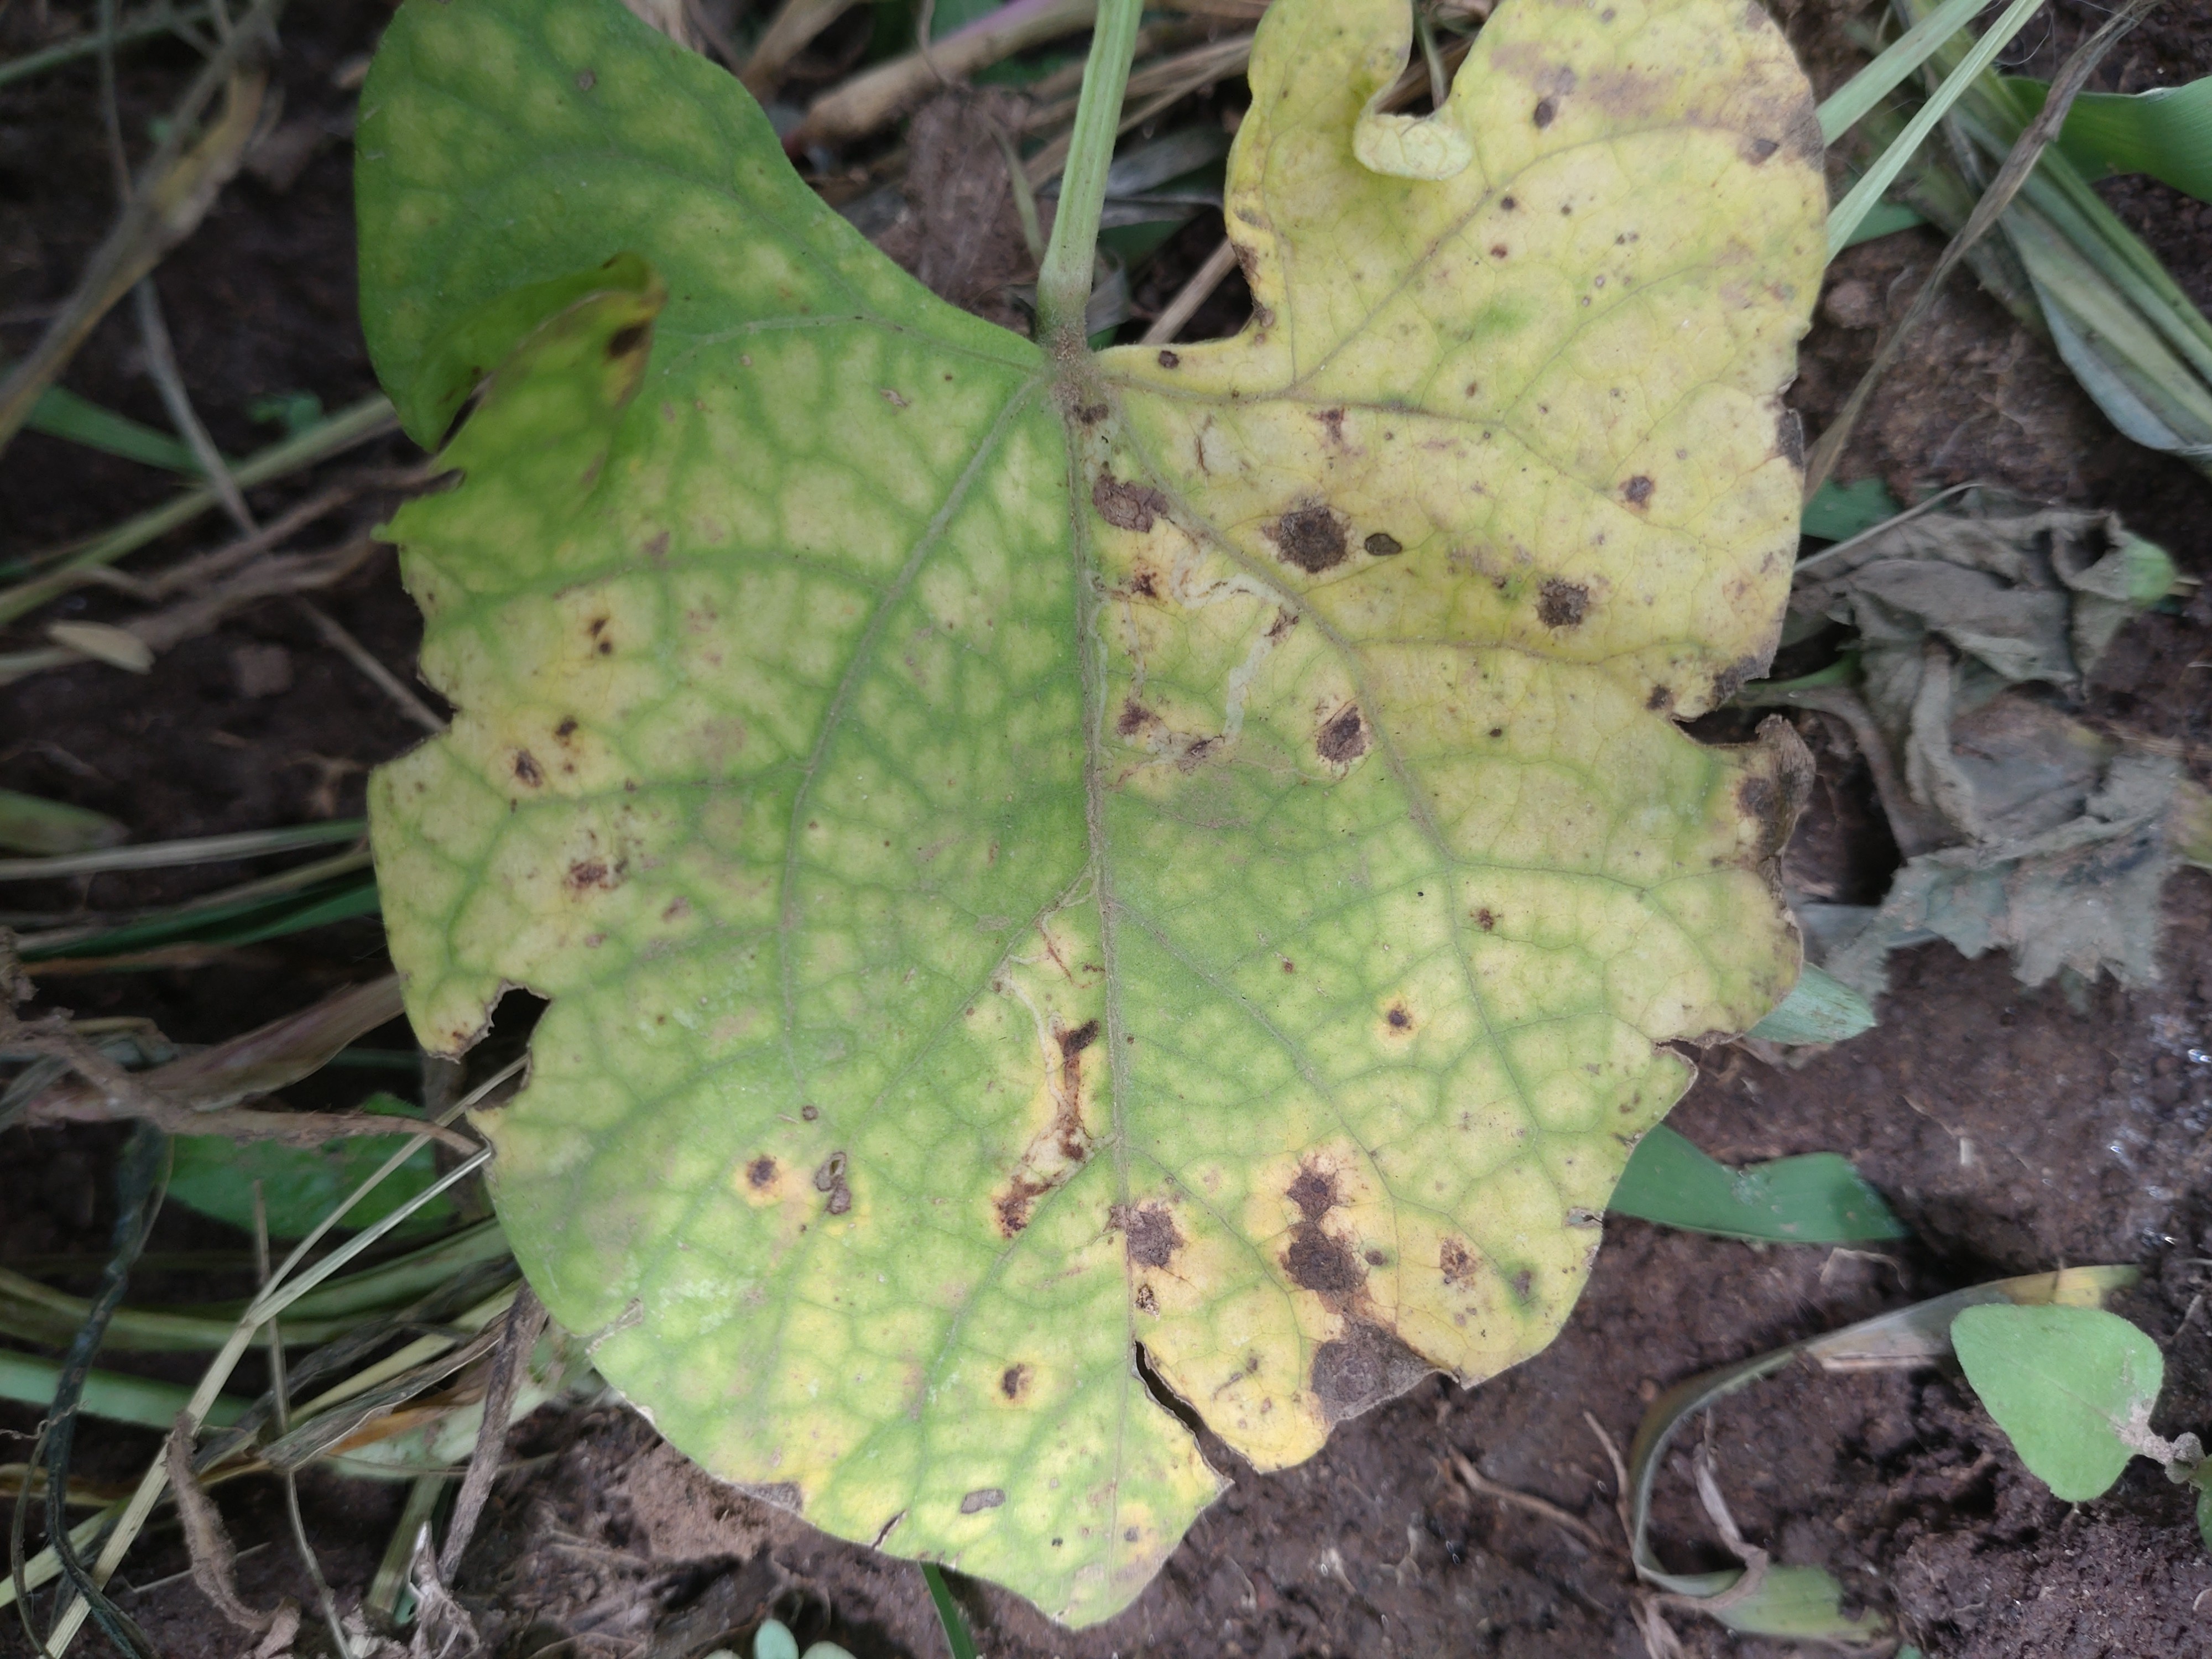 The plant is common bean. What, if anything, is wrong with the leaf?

rust
